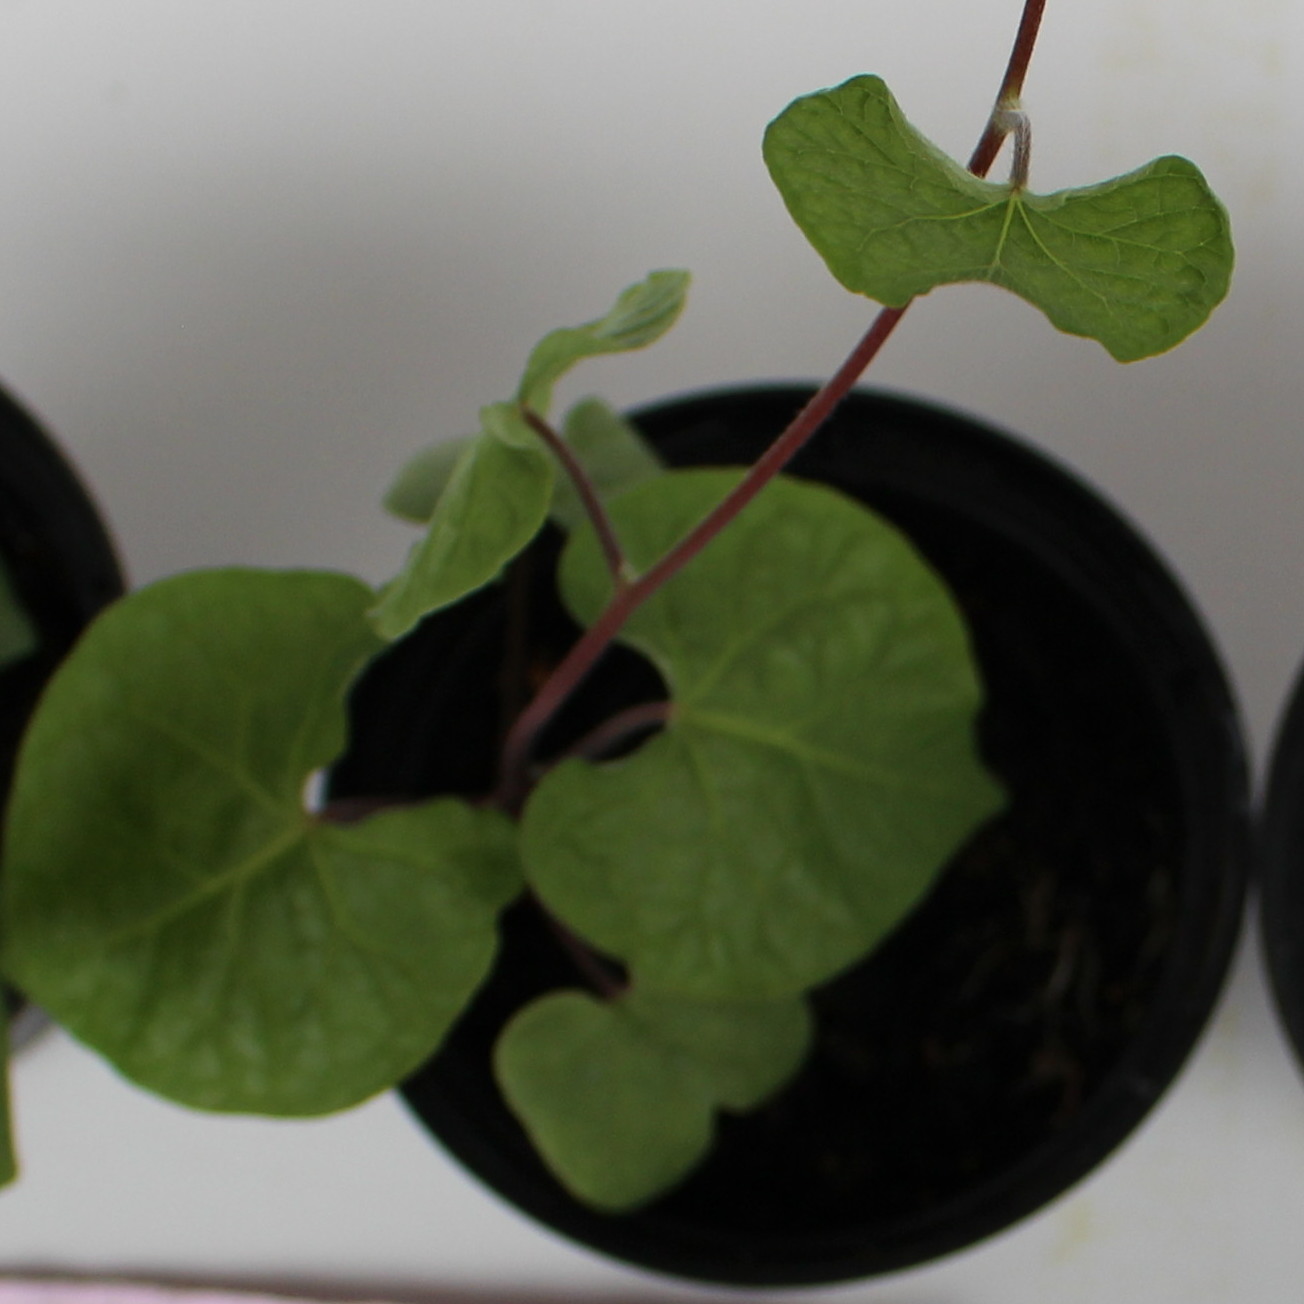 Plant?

Convolvulus arvensis
